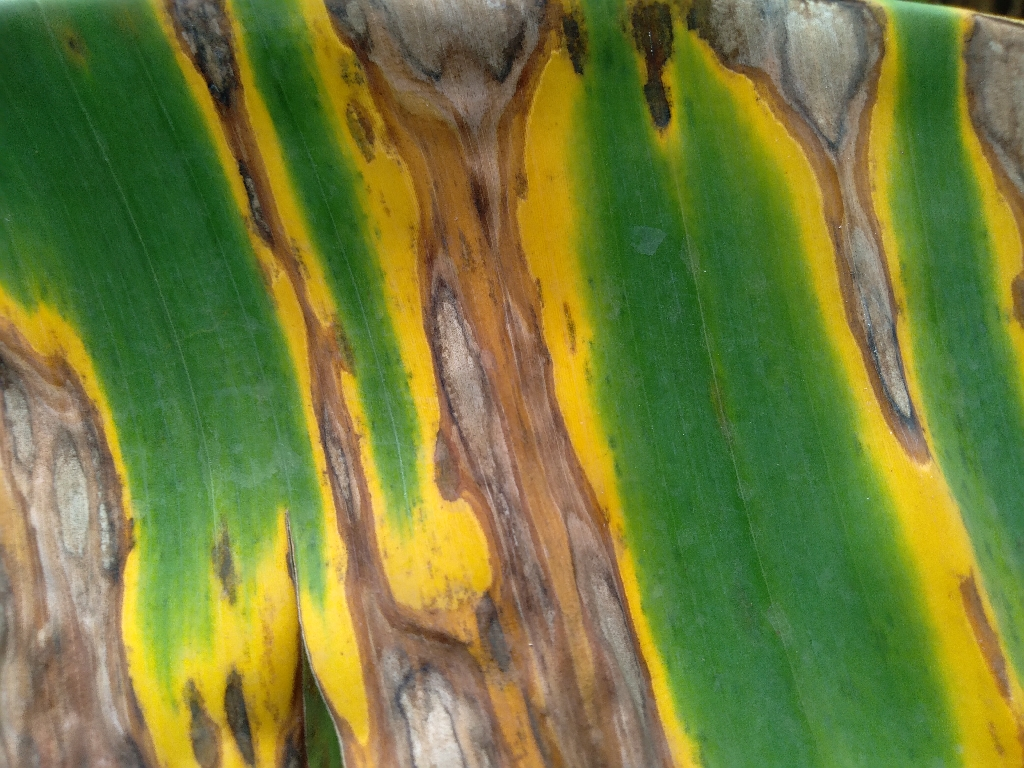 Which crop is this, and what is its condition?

banana, black sigatoka
